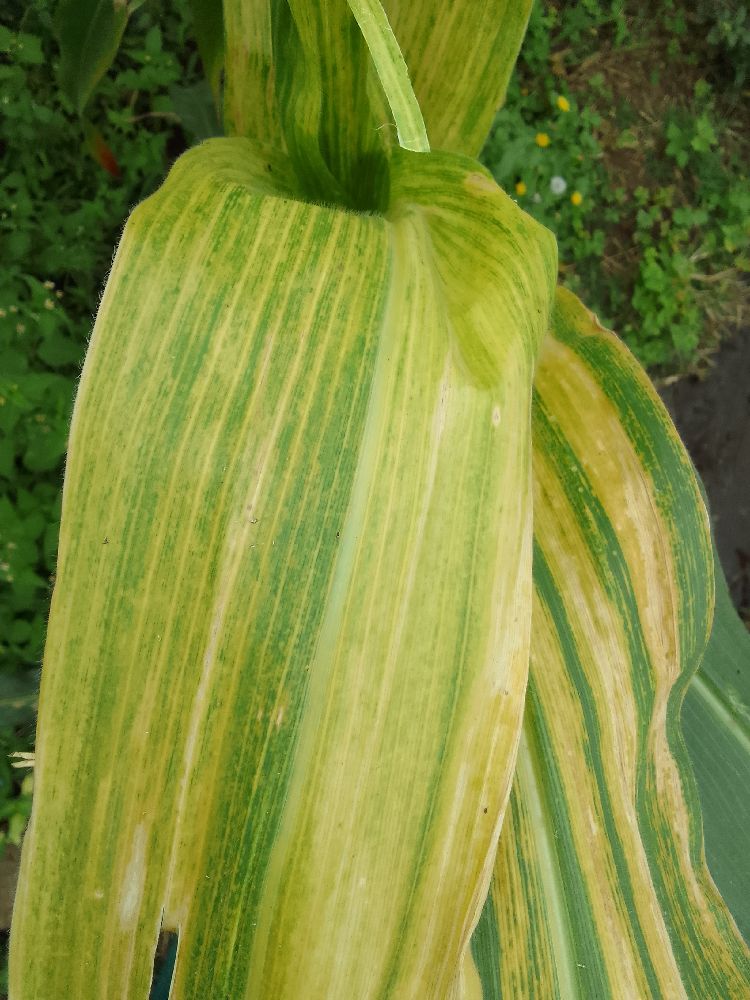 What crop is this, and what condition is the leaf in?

maize, maize lethal necrosis
